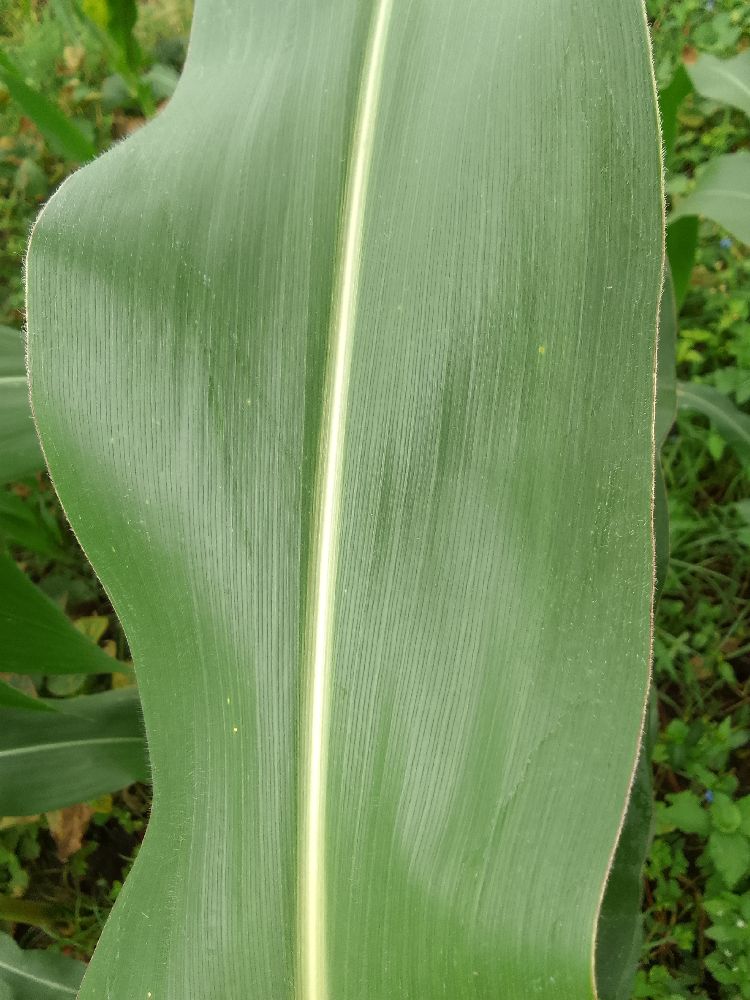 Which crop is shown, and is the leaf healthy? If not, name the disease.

maize, healthy
